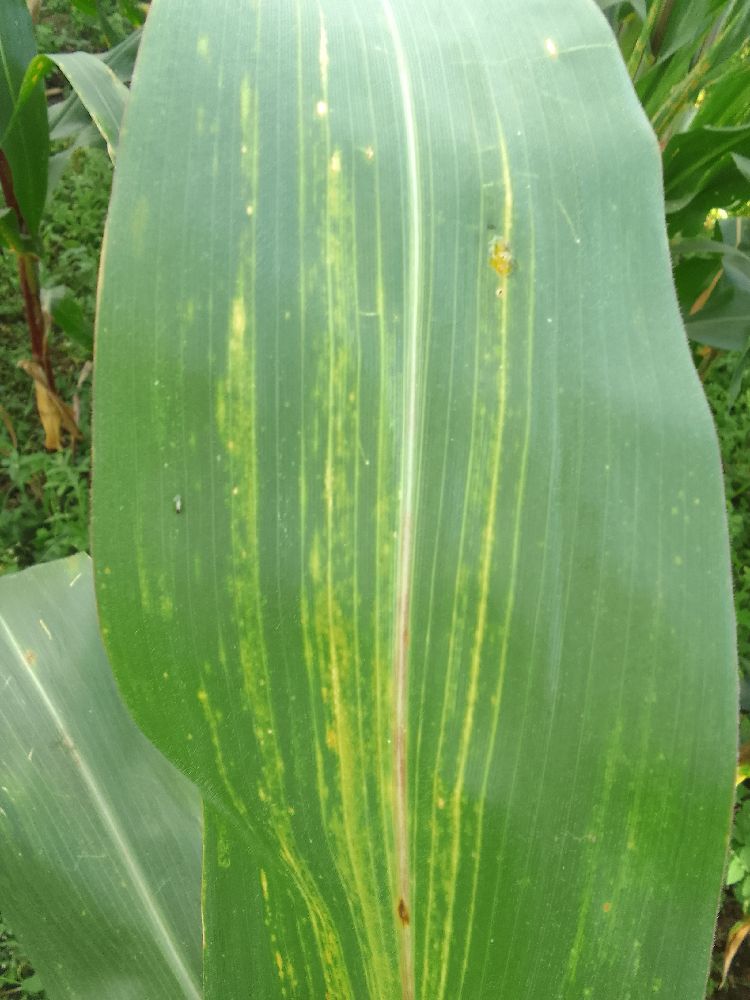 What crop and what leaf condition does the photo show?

maize, maize lethal necrosis
